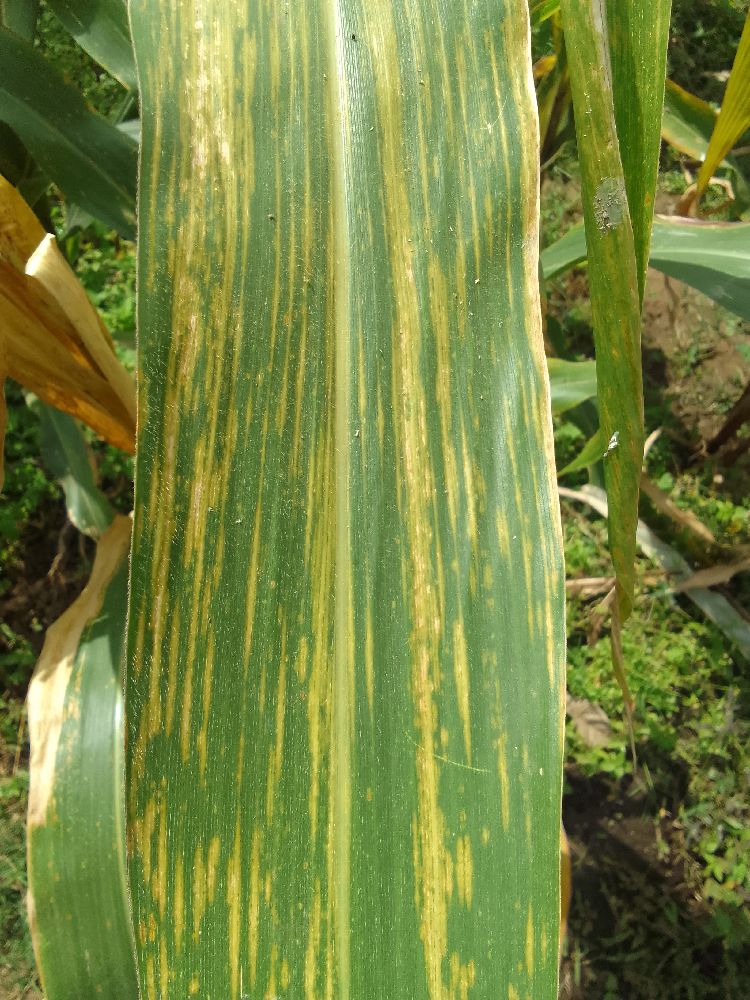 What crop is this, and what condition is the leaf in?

maize, maize lethal necrosis
